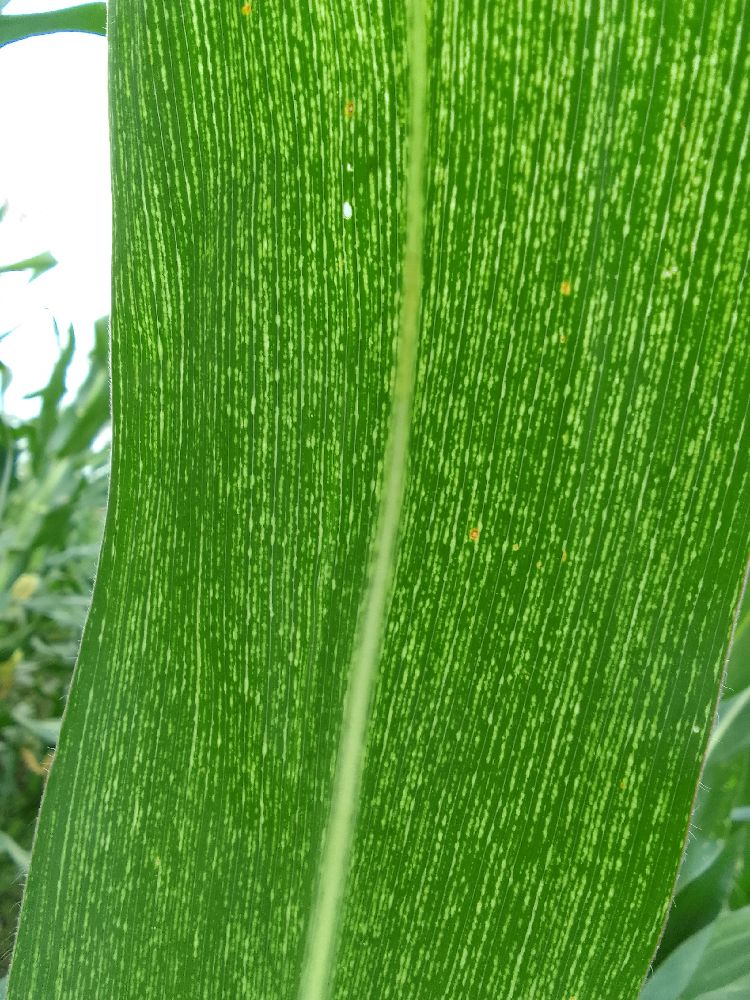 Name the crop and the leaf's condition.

maize, maize streak virus
